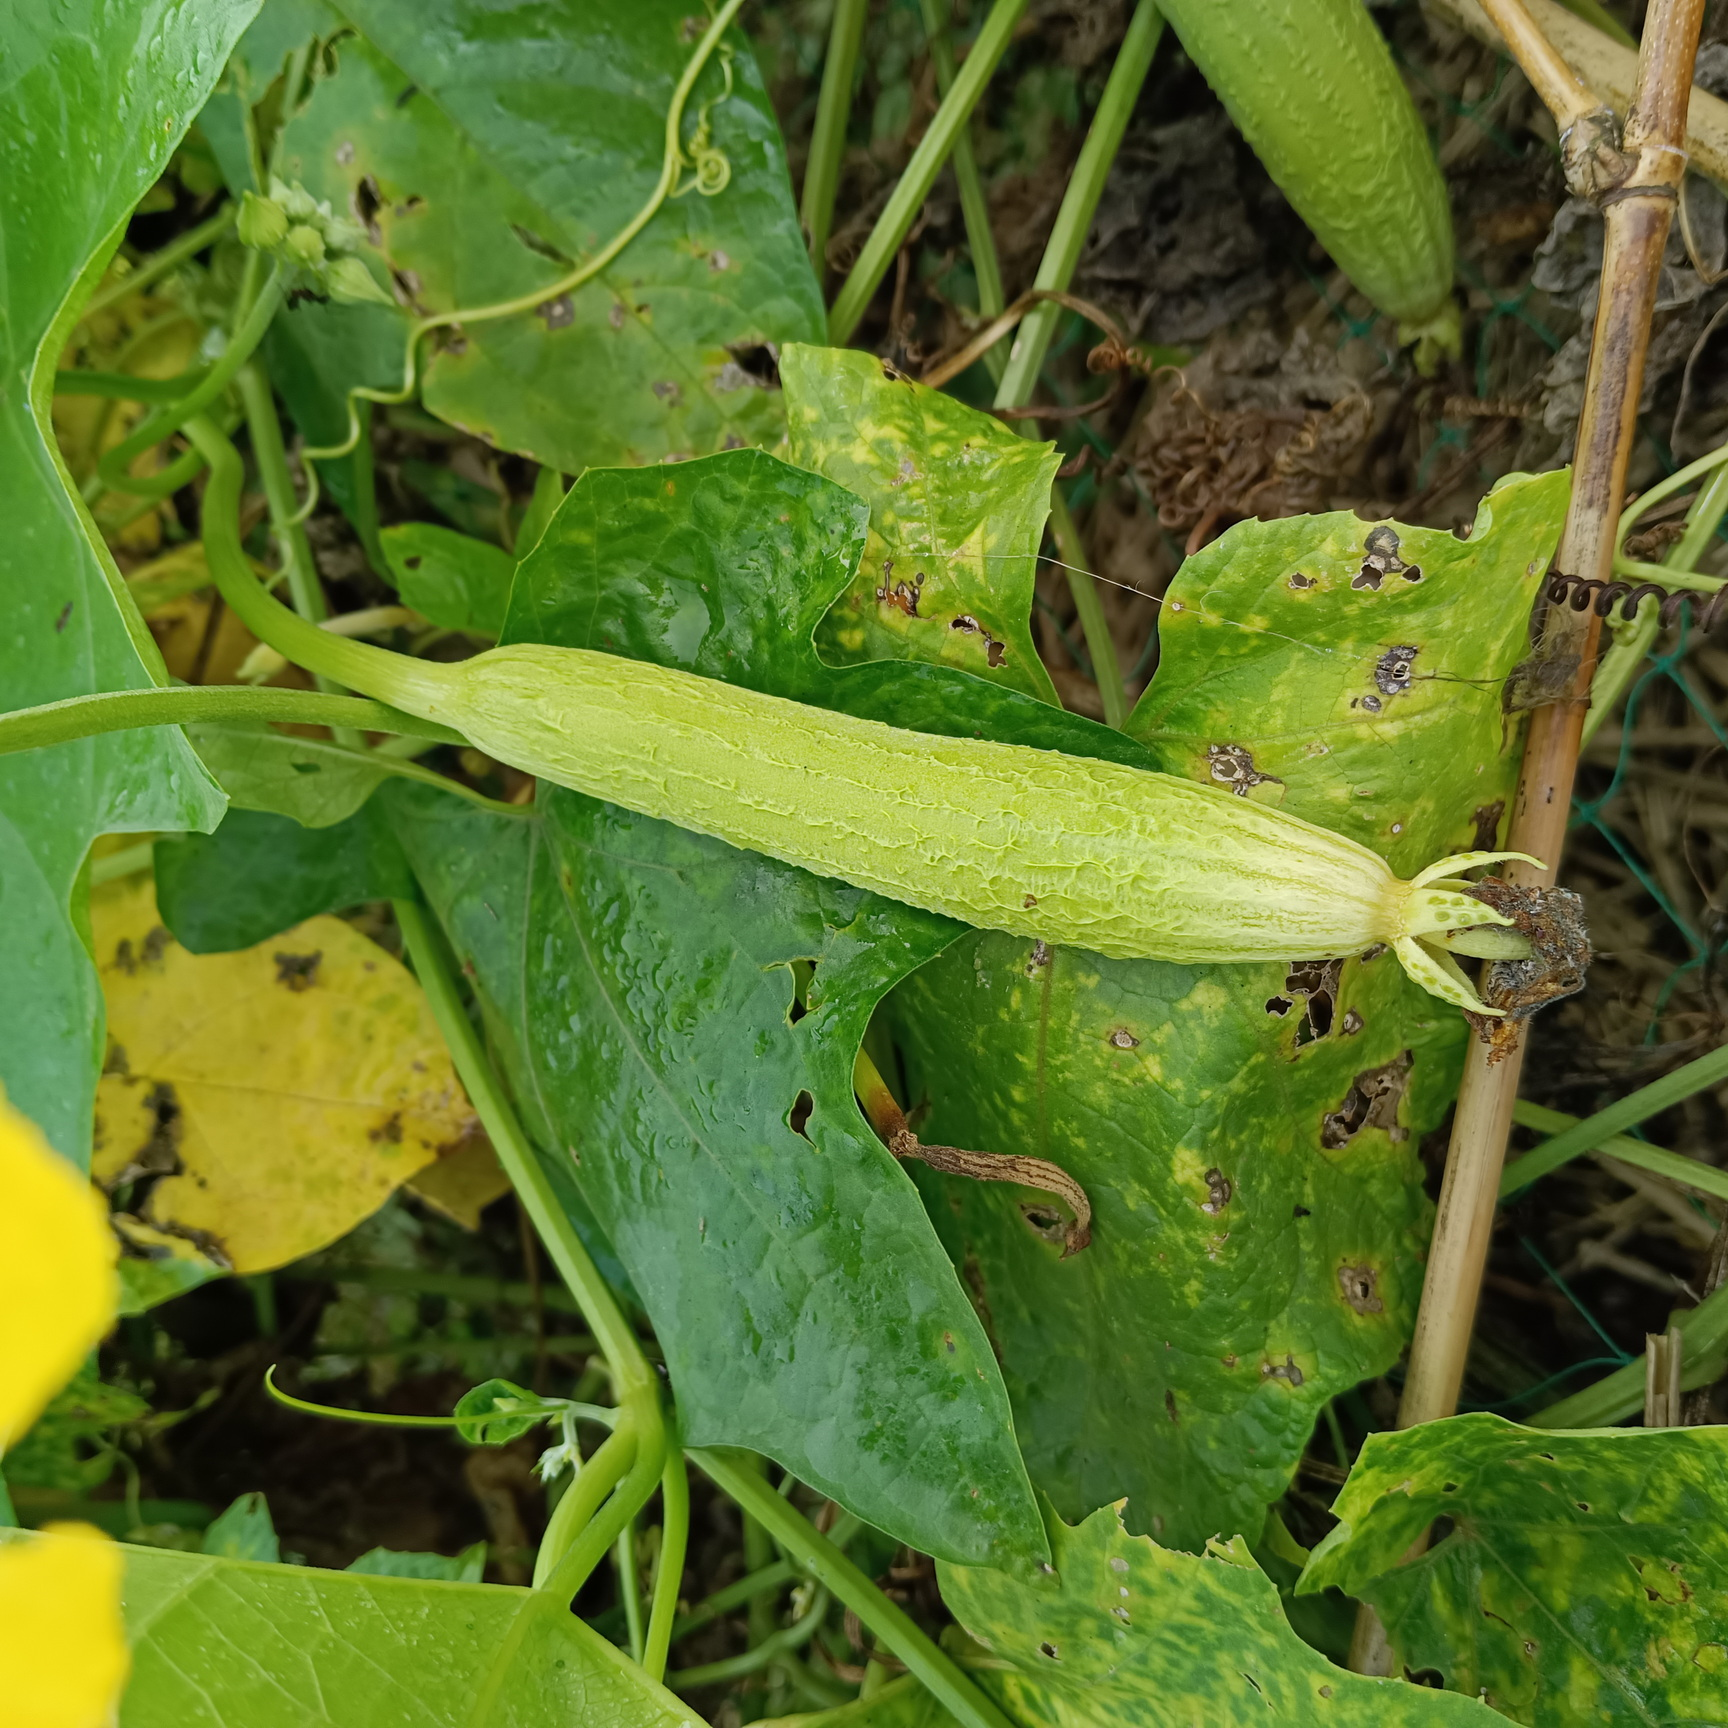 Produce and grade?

luffa, fresh
